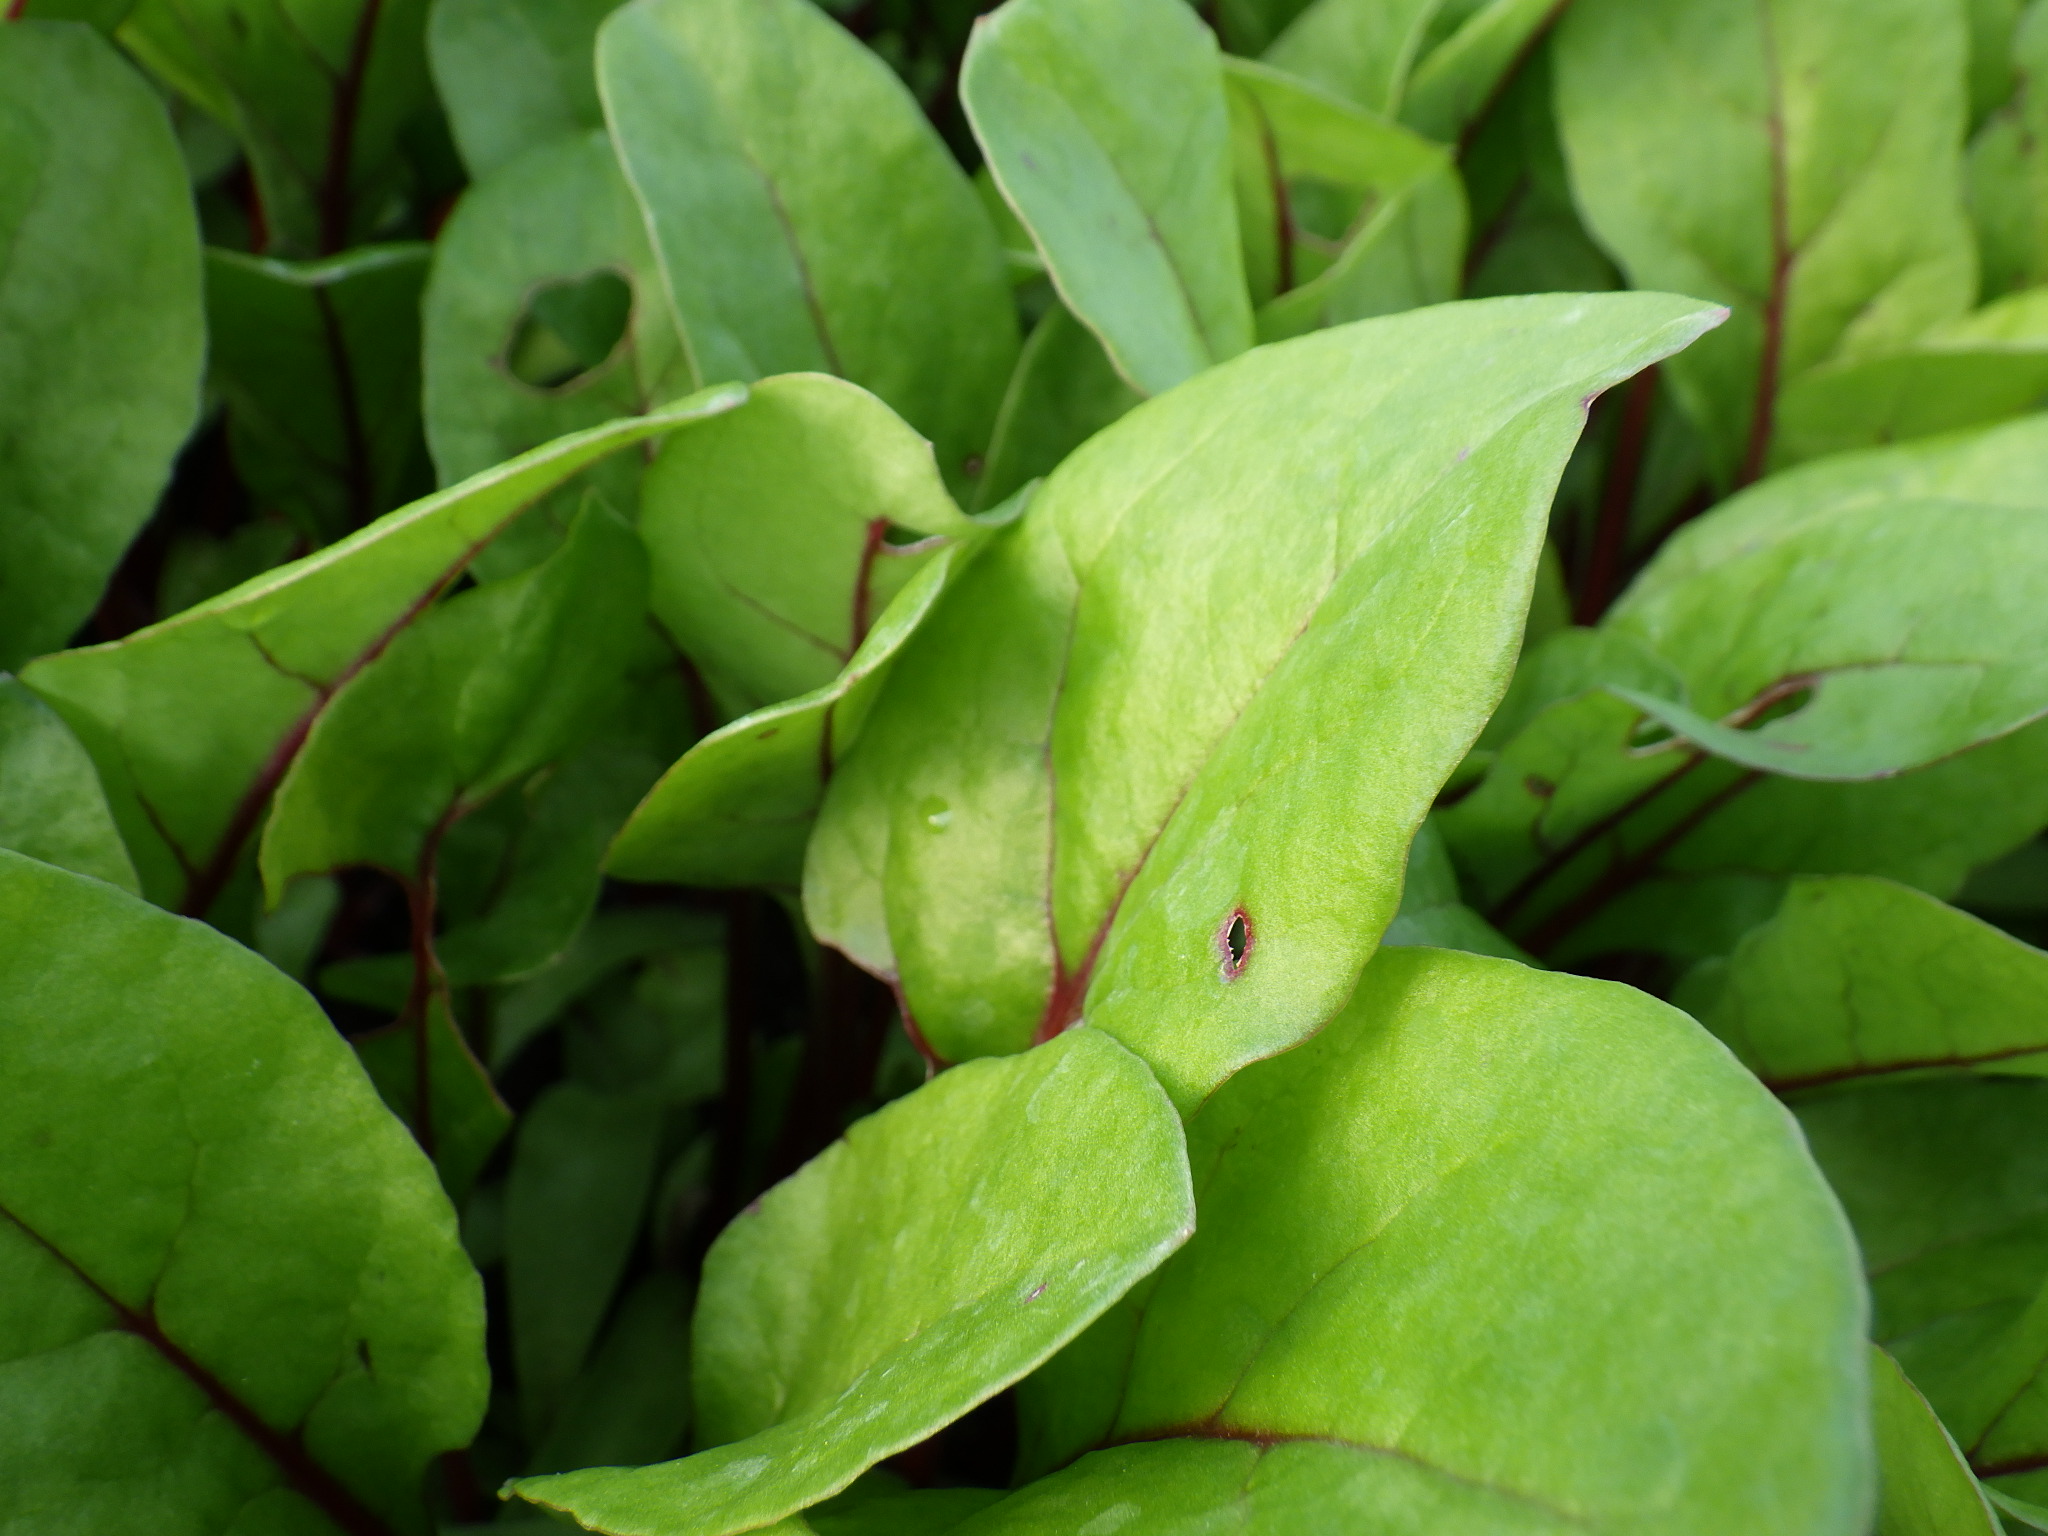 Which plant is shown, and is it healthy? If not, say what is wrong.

chard, cercospora, phytophagous
